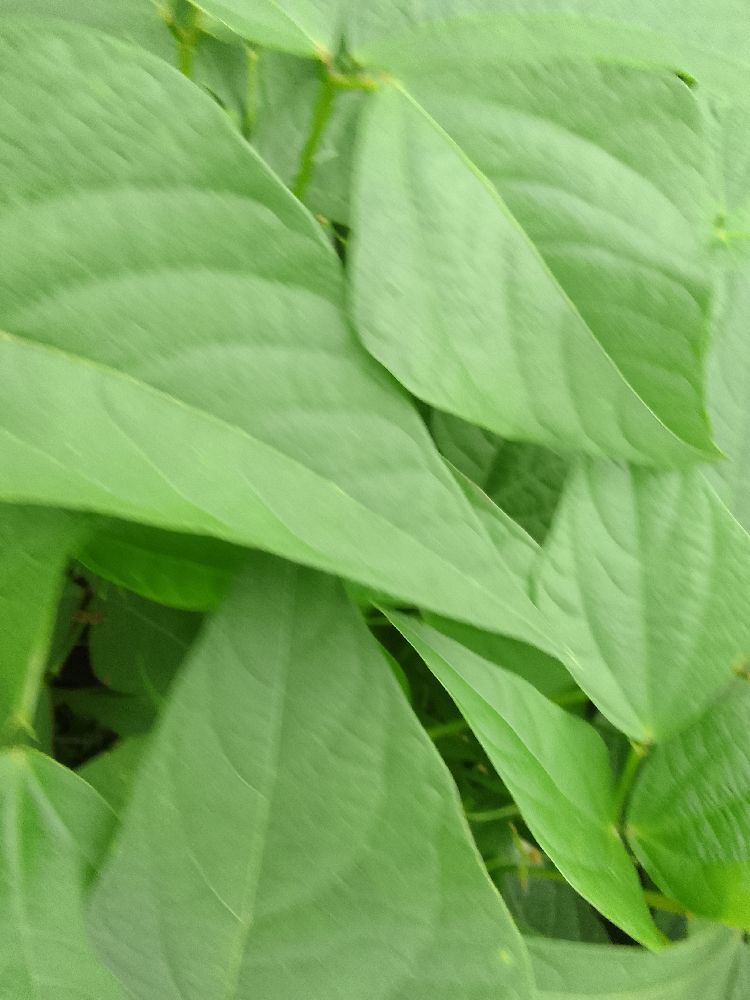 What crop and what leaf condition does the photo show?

common bean, healthy
